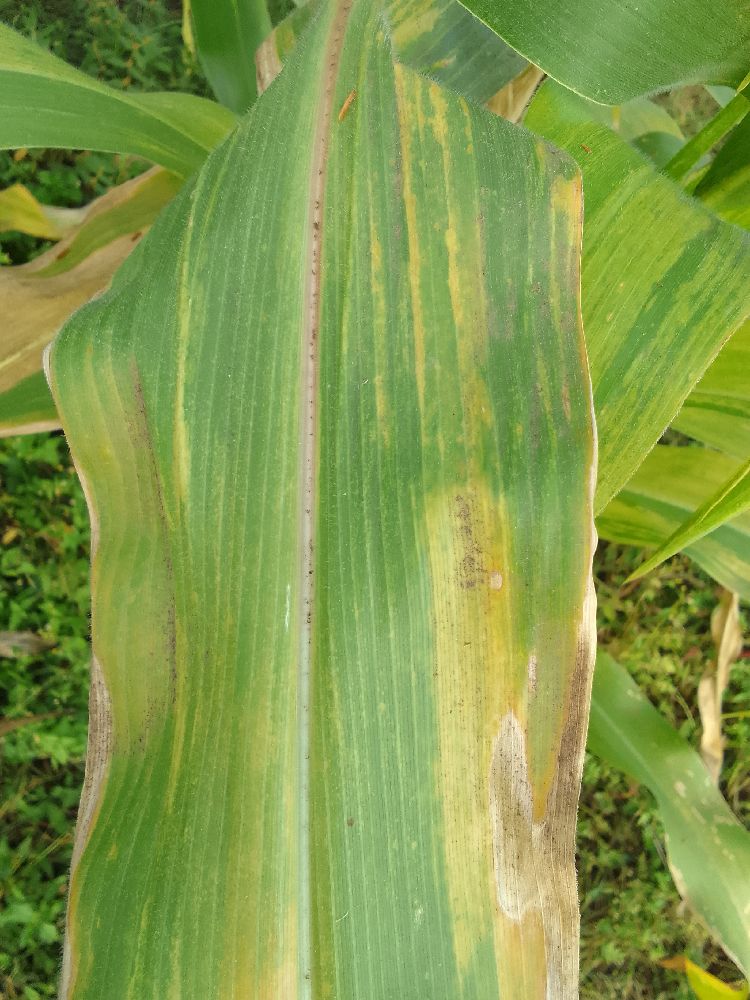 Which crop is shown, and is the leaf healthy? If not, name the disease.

maize, maize lethal necrosis
